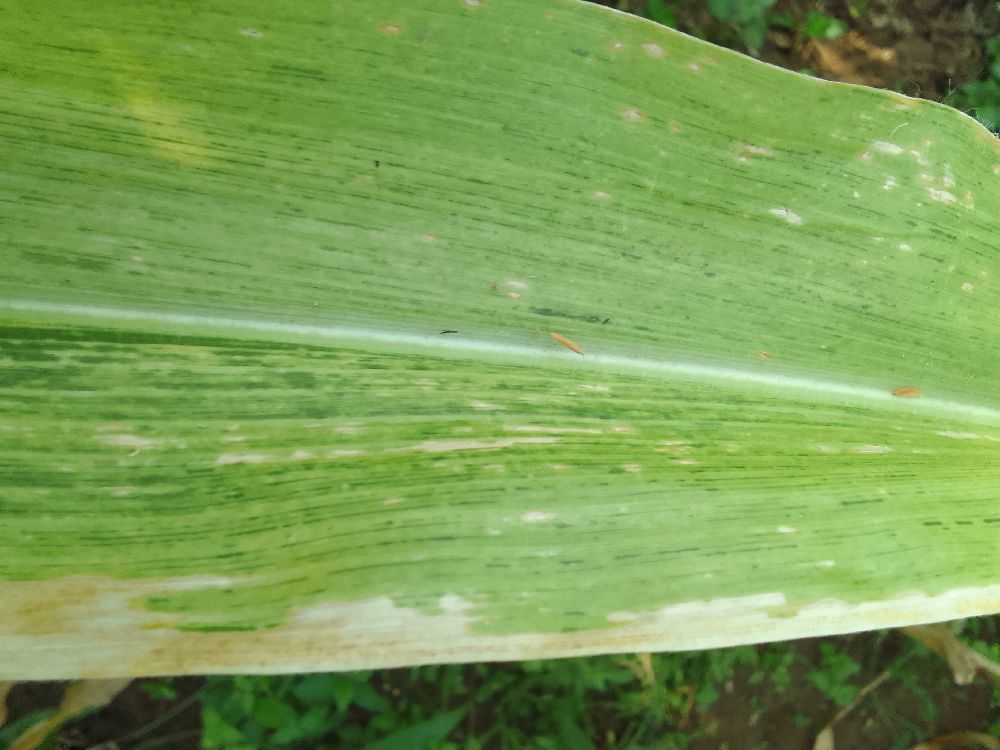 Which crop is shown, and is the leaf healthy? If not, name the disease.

maize, maize lethal necrosis
